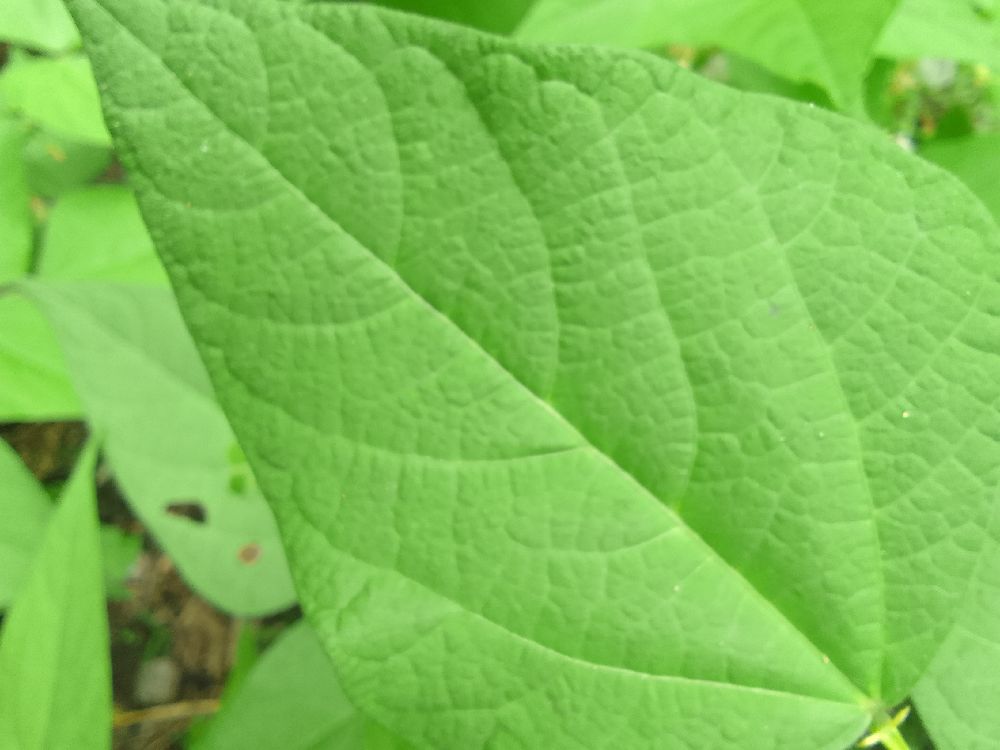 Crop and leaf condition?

common bean, healthy
